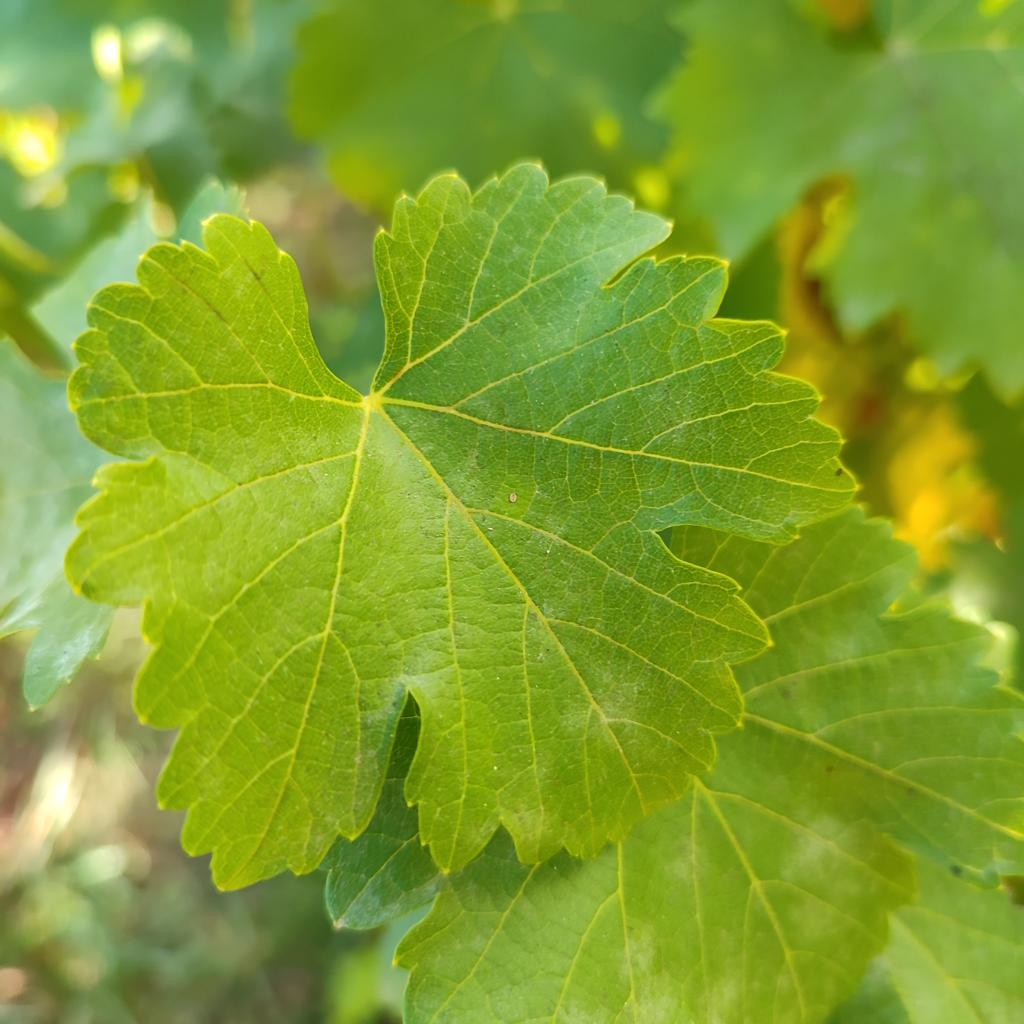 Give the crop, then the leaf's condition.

grapevine, powdery mildew
